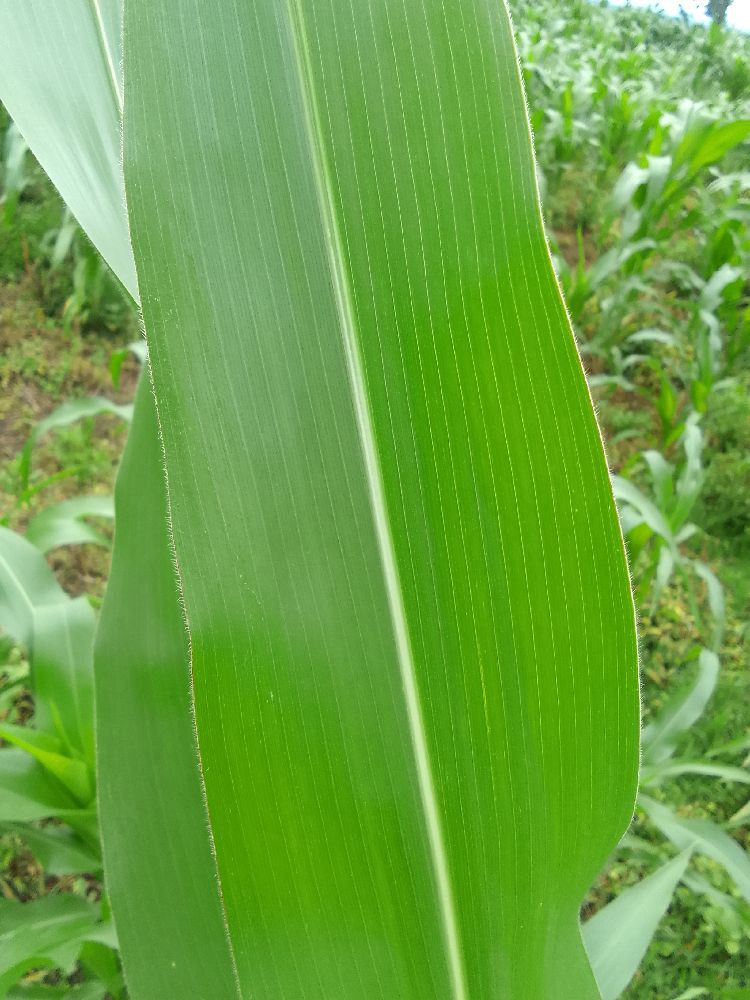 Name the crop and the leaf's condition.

maize, healthy
